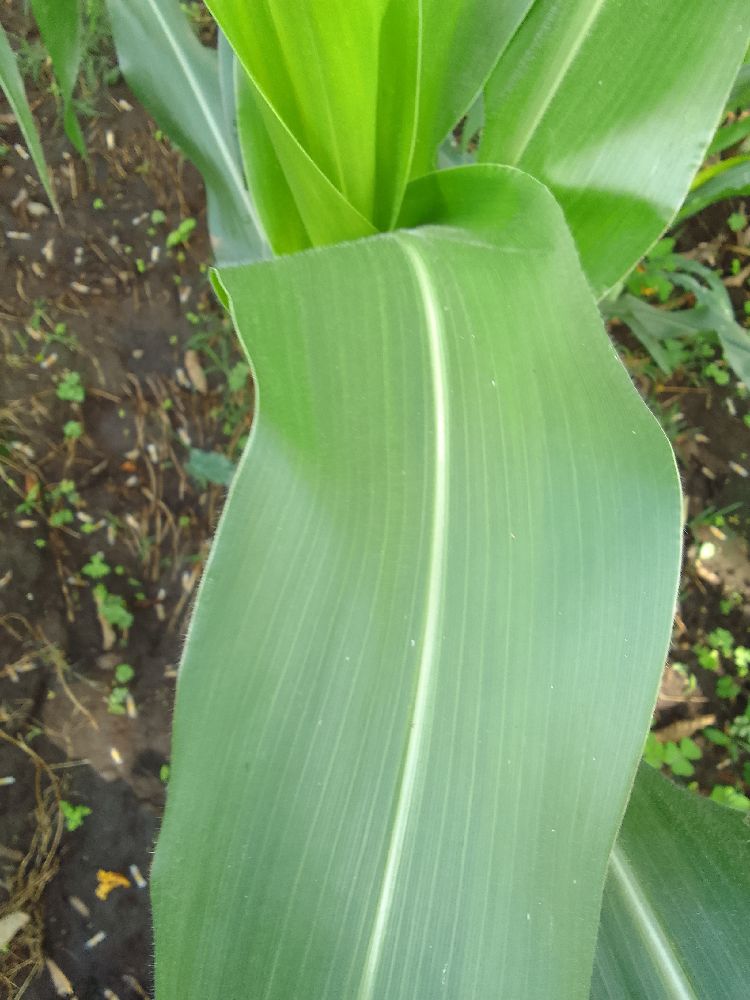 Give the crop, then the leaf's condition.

maize, healthy
